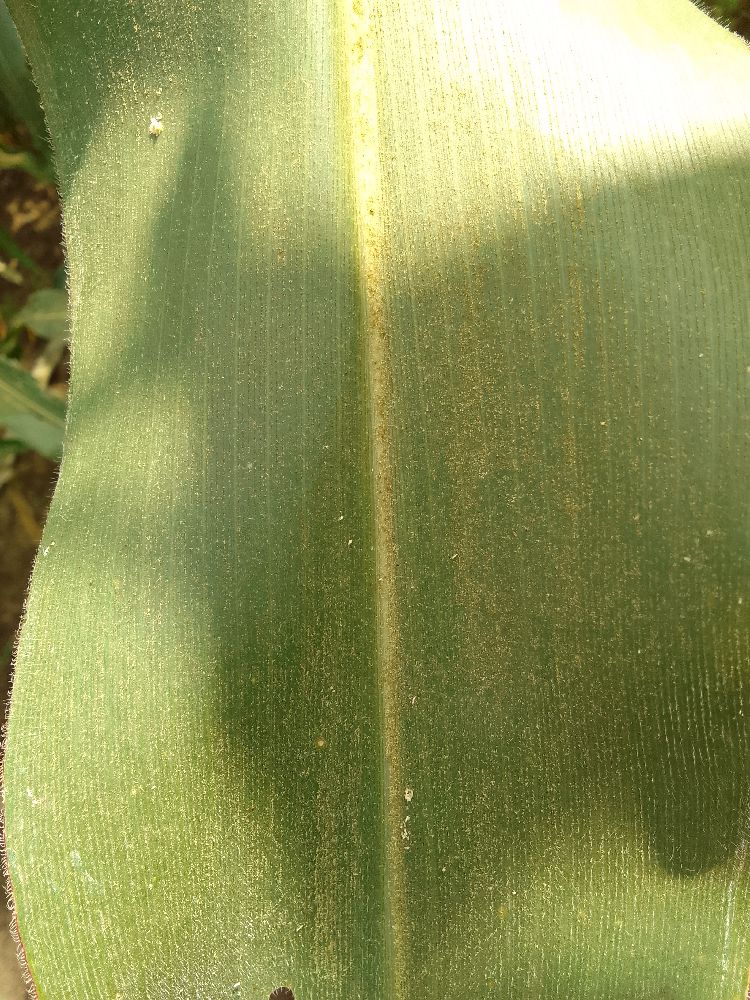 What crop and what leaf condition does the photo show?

maize, healthy
